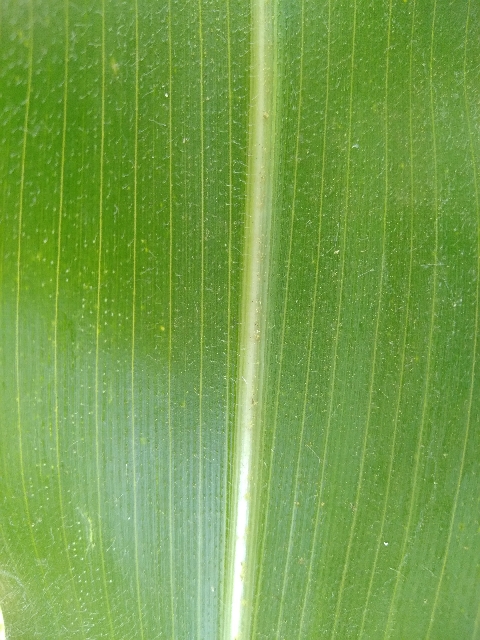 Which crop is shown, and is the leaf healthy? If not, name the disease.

maize, healthy
